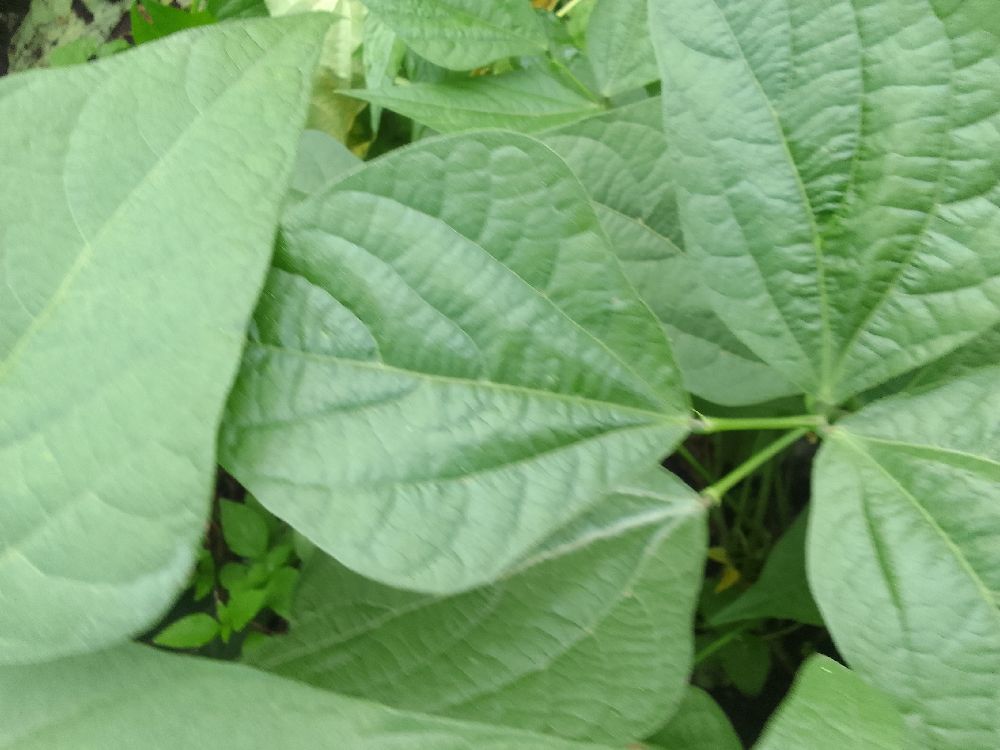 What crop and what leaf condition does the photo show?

common bean, healthy
